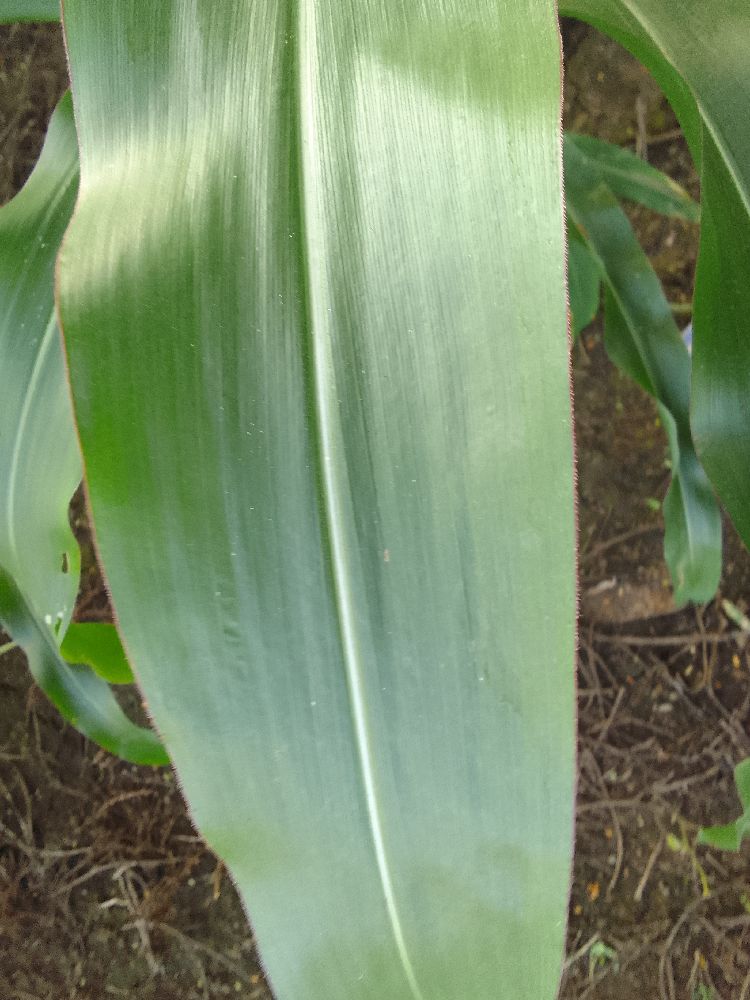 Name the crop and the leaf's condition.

maize, healthy
